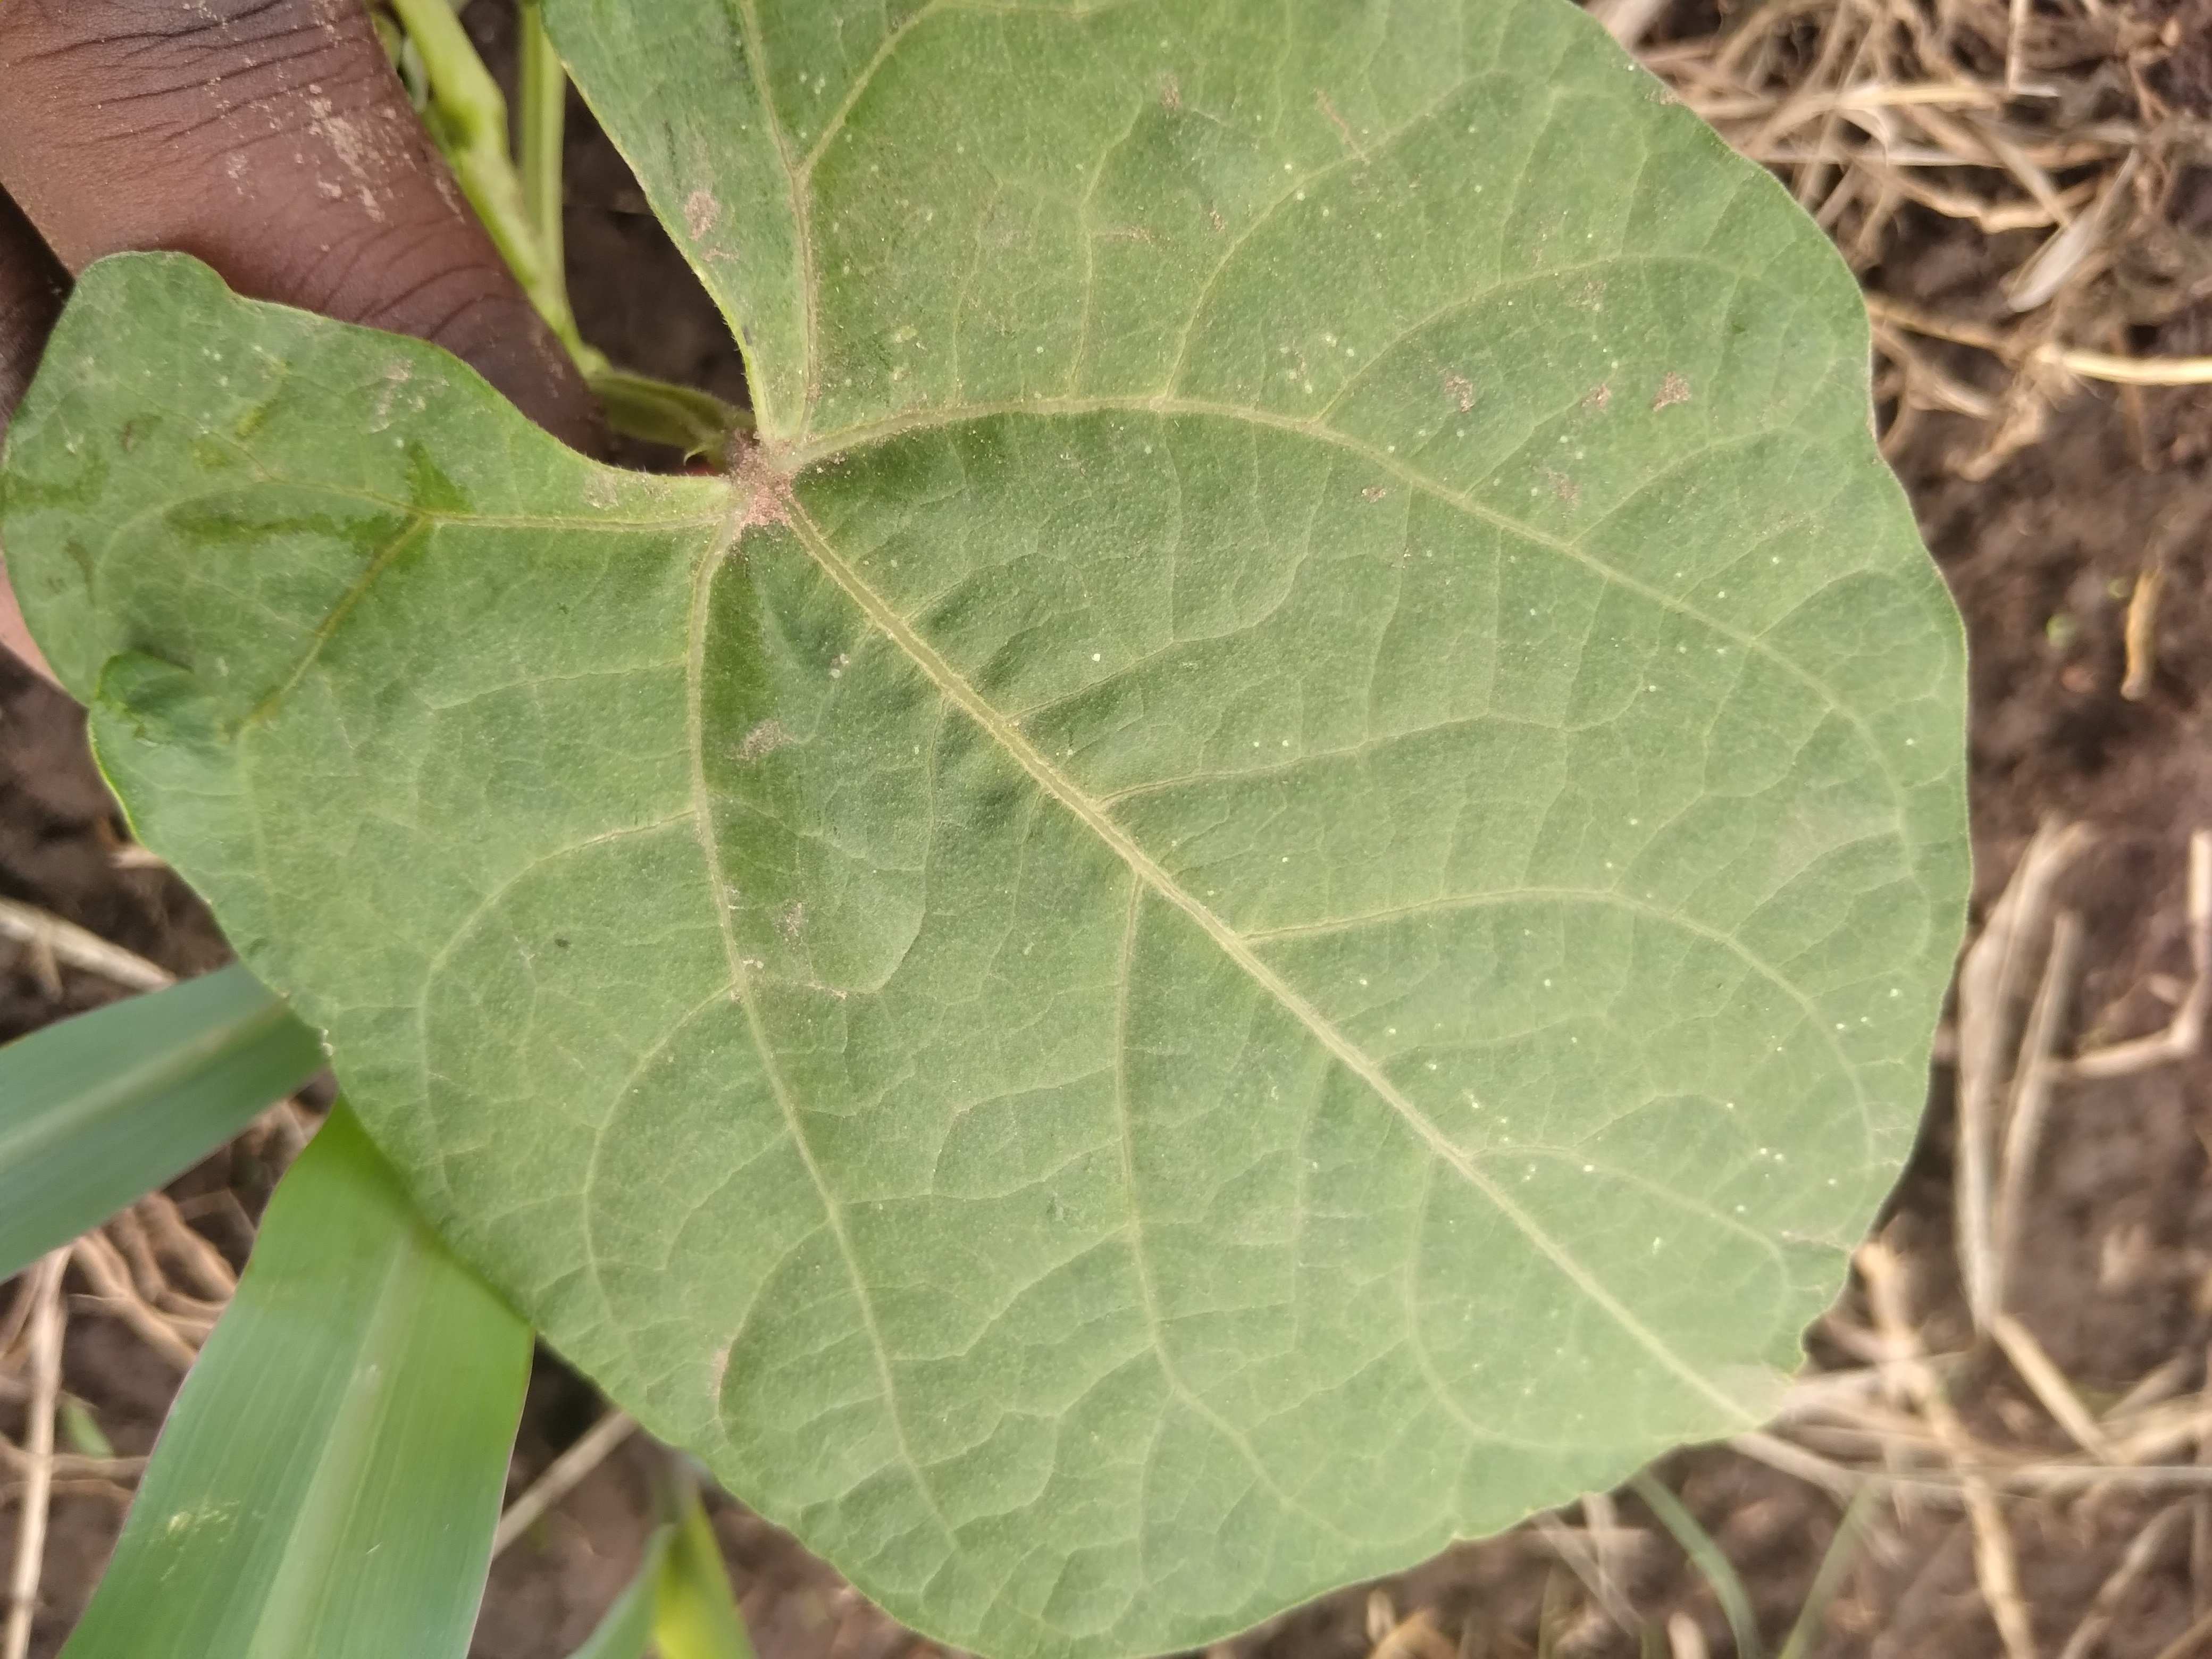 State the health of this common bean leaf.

healthy
